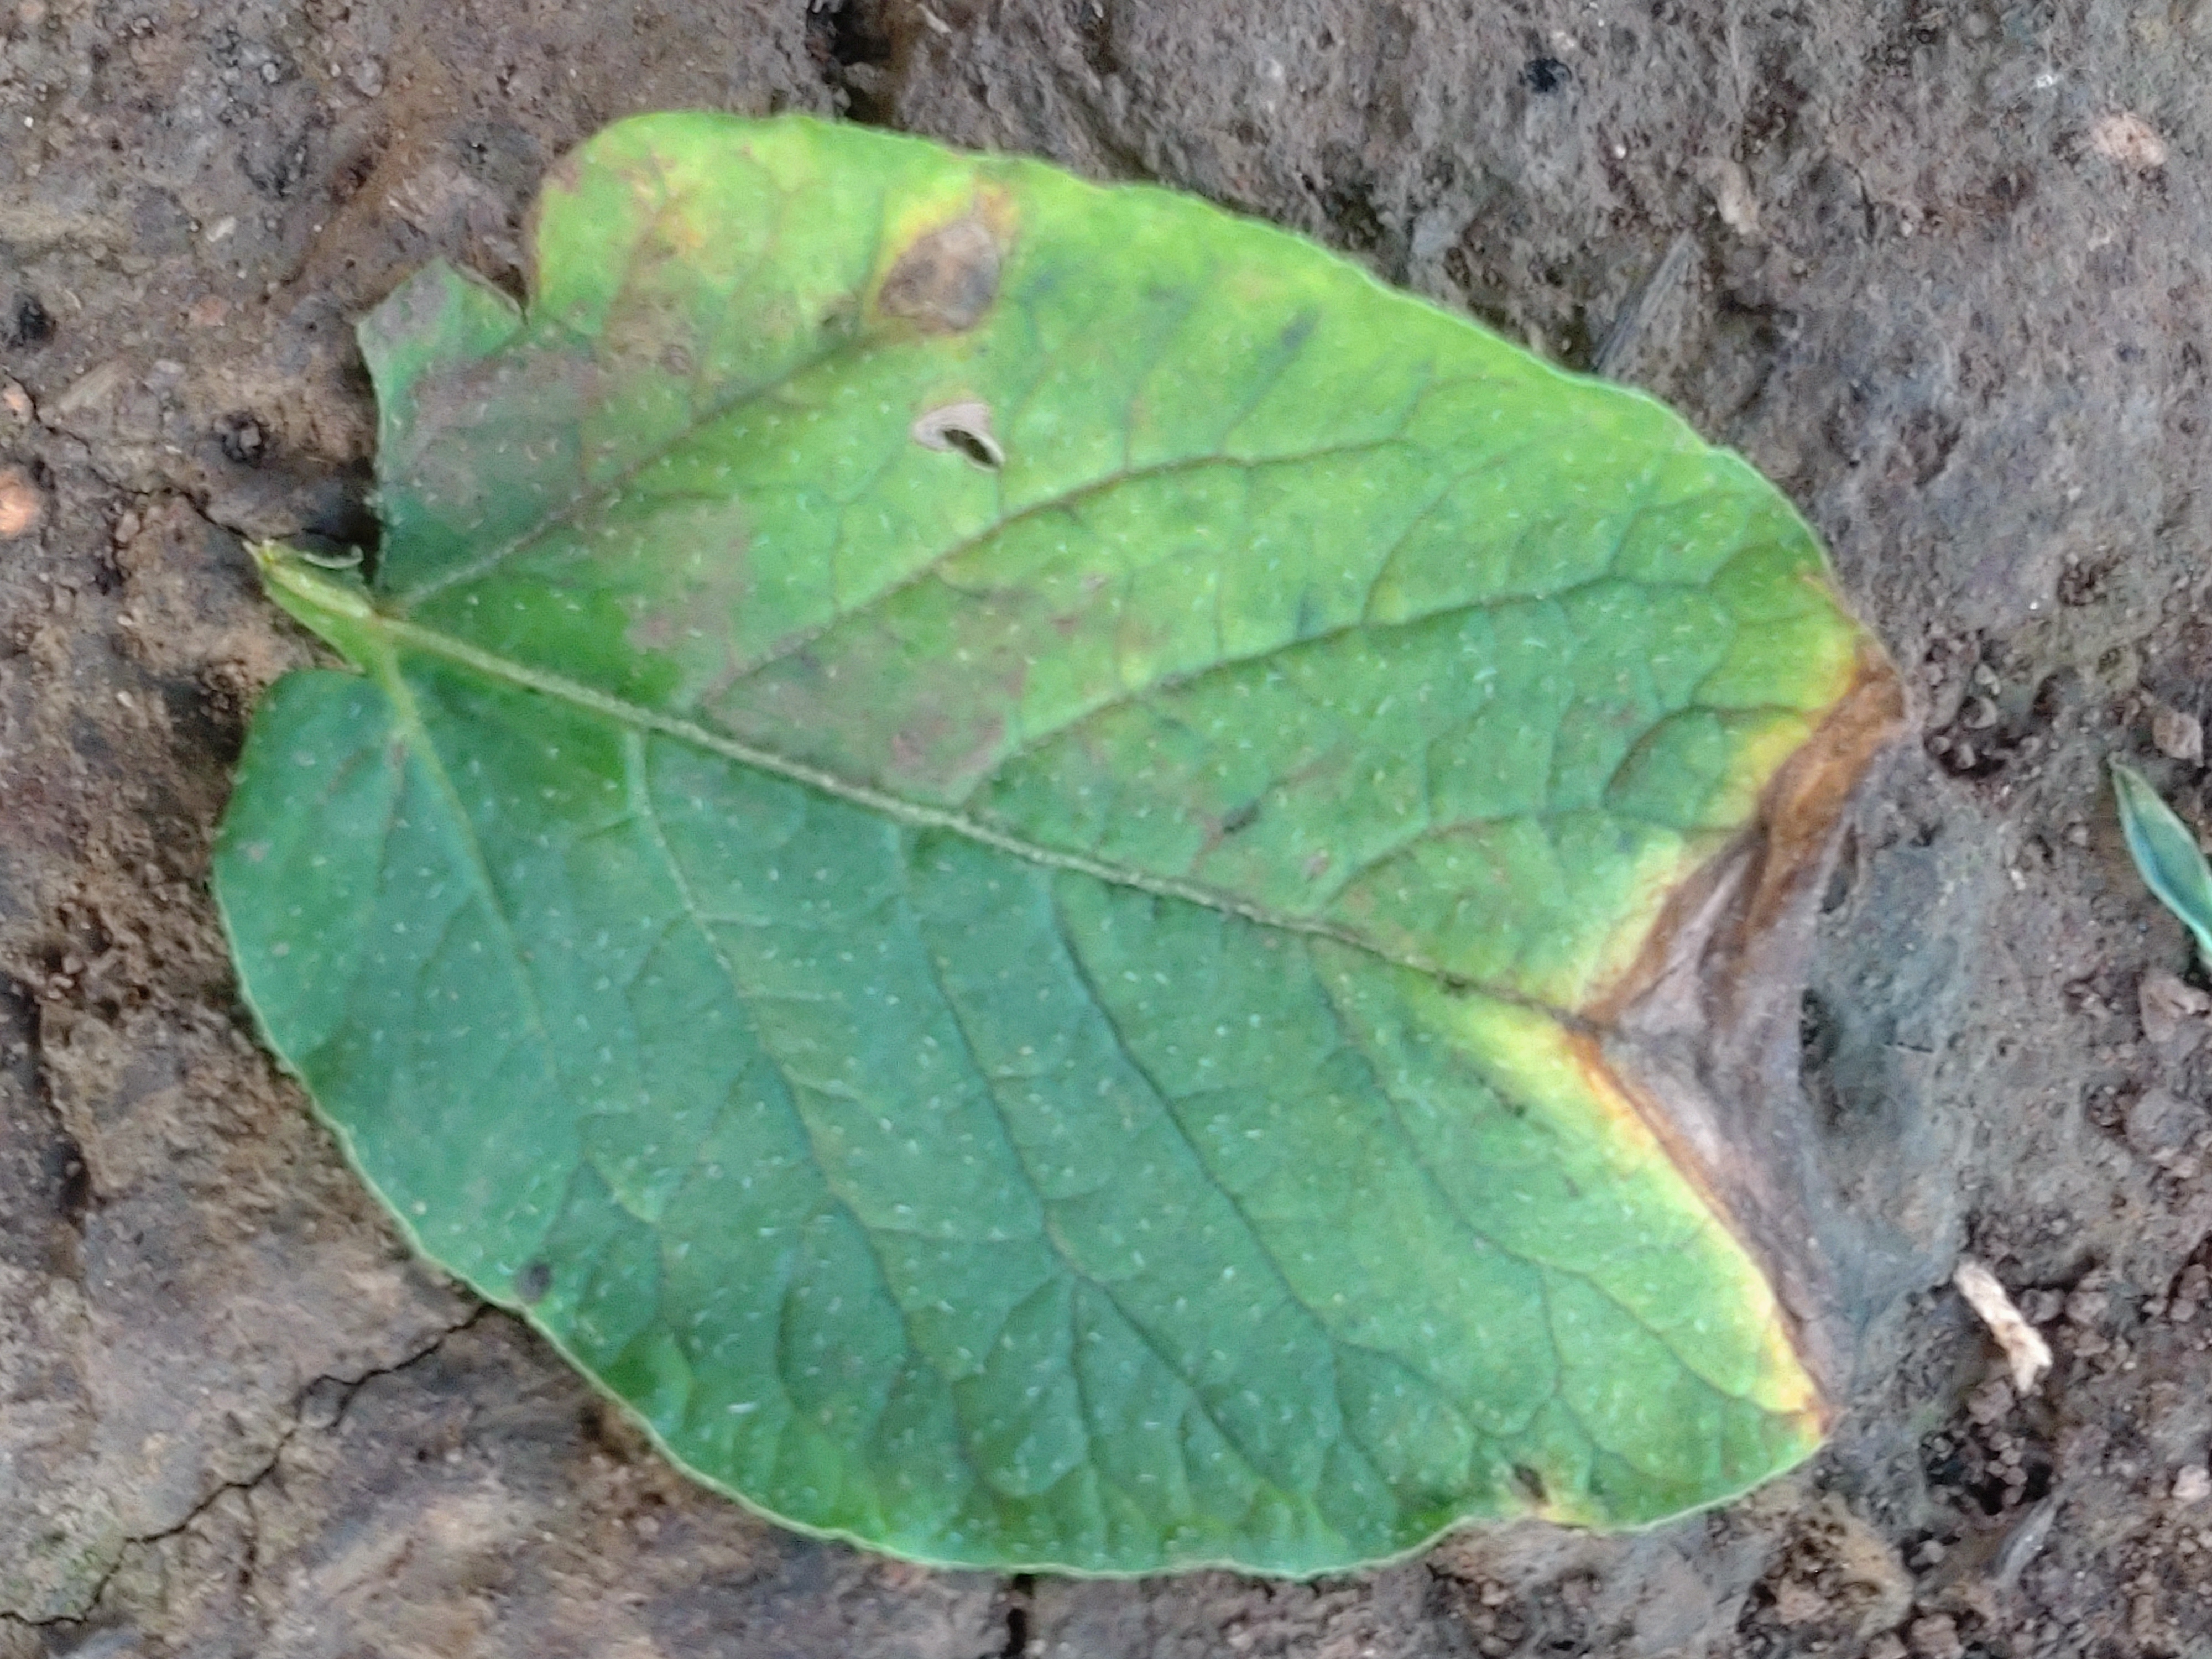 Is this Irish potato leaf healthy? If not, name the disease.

early blight
